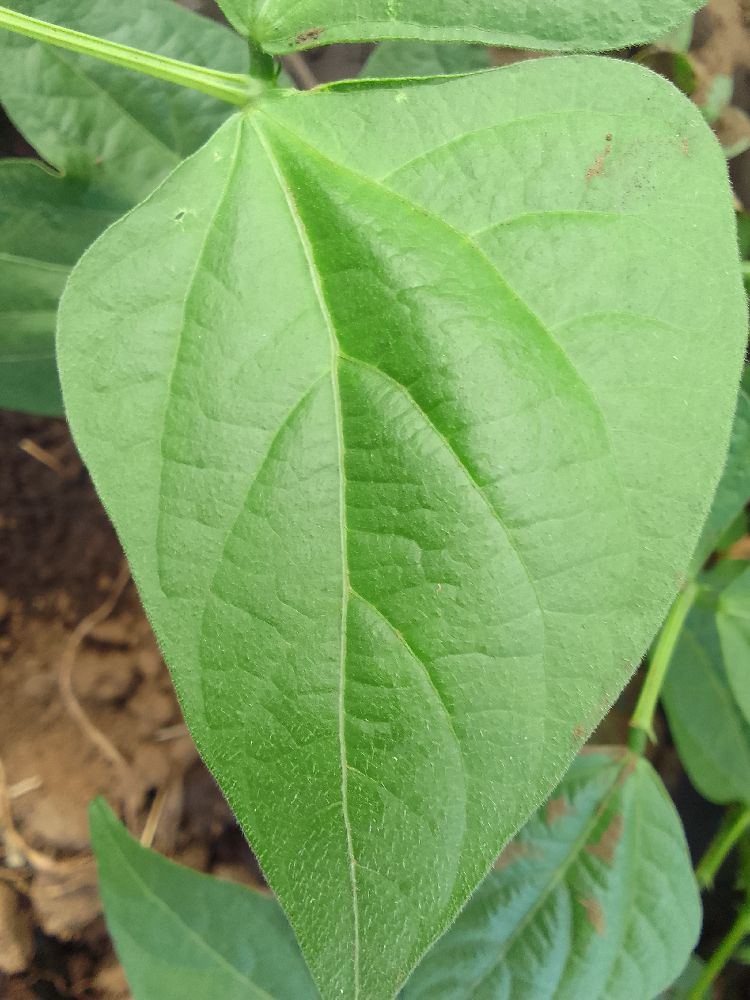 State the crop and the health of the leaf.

common bean, healthy
